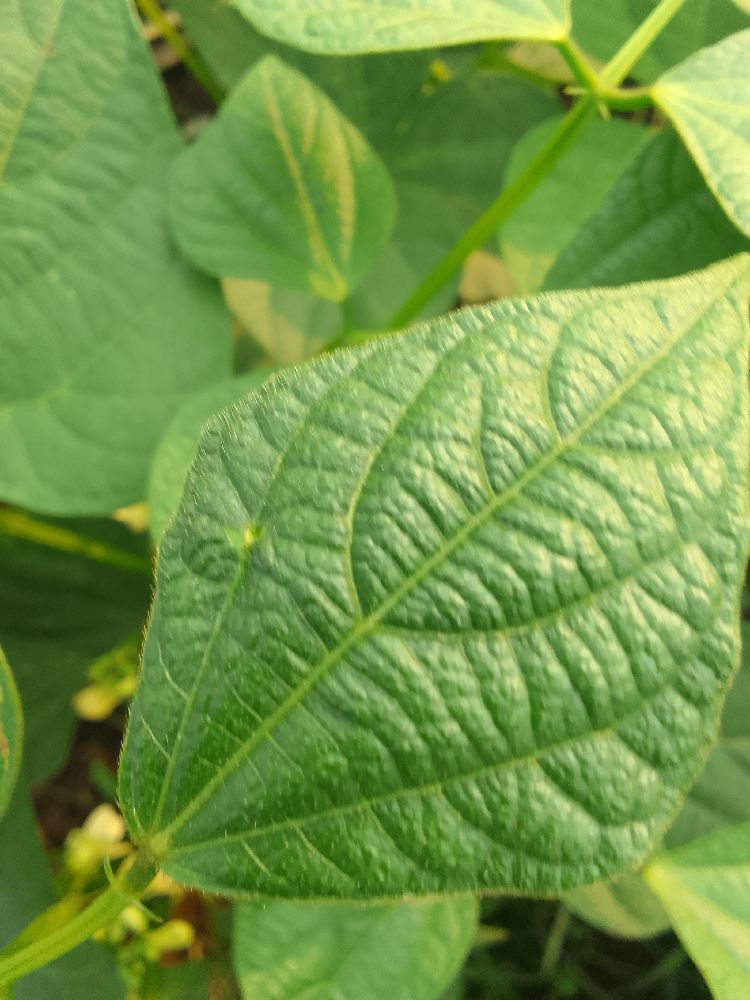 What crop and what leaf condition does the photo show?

common bean, healthy
